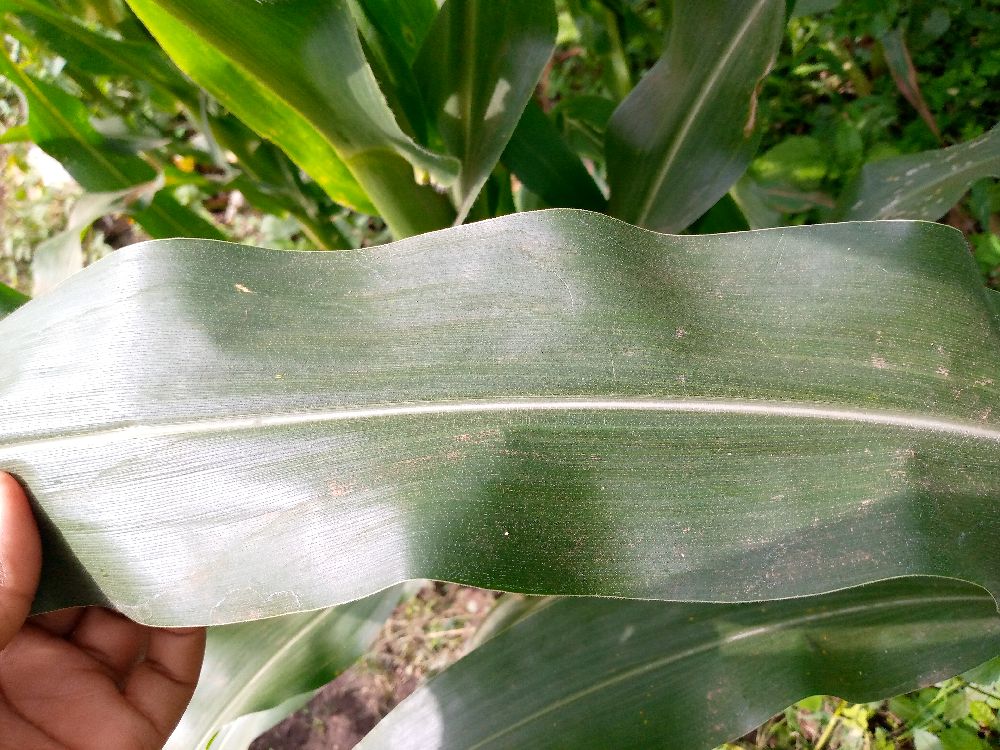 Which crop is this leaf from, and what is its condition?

maize, healthy
